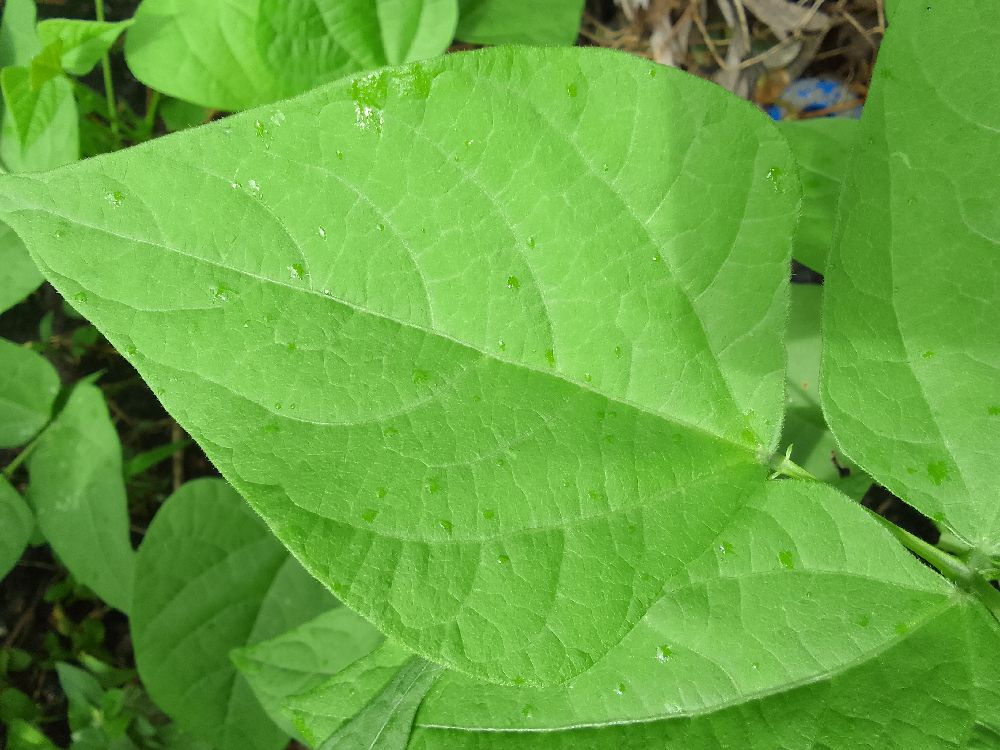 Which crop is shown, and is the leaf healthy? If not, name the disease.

common bean, healthy
